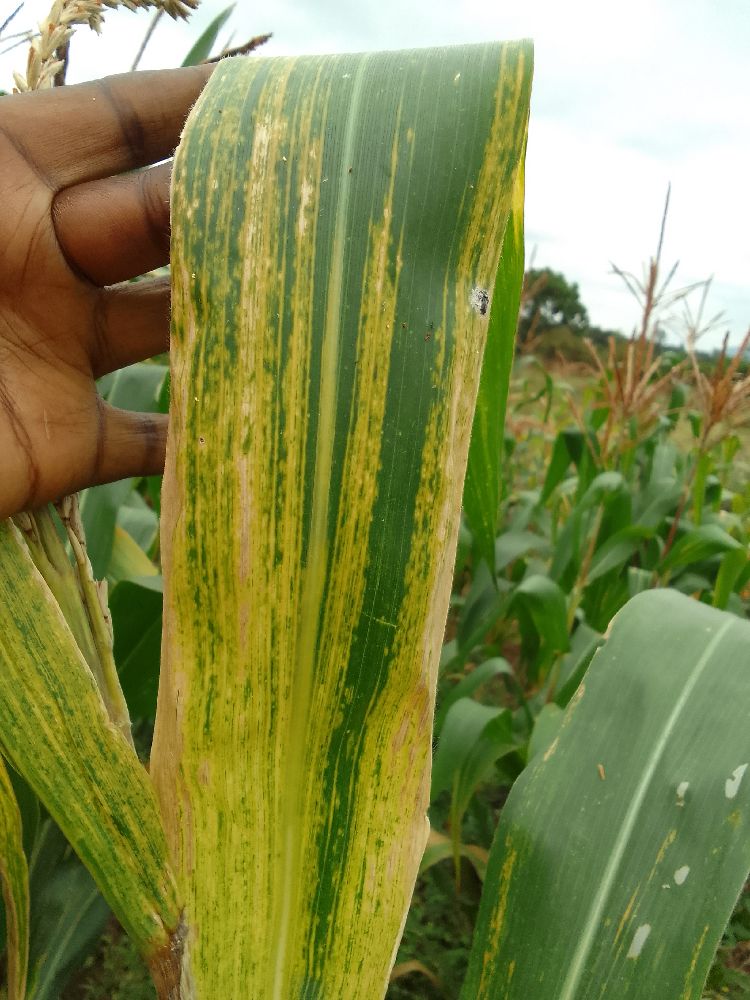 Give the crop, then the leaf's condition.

maize, maize lethal necrosis
